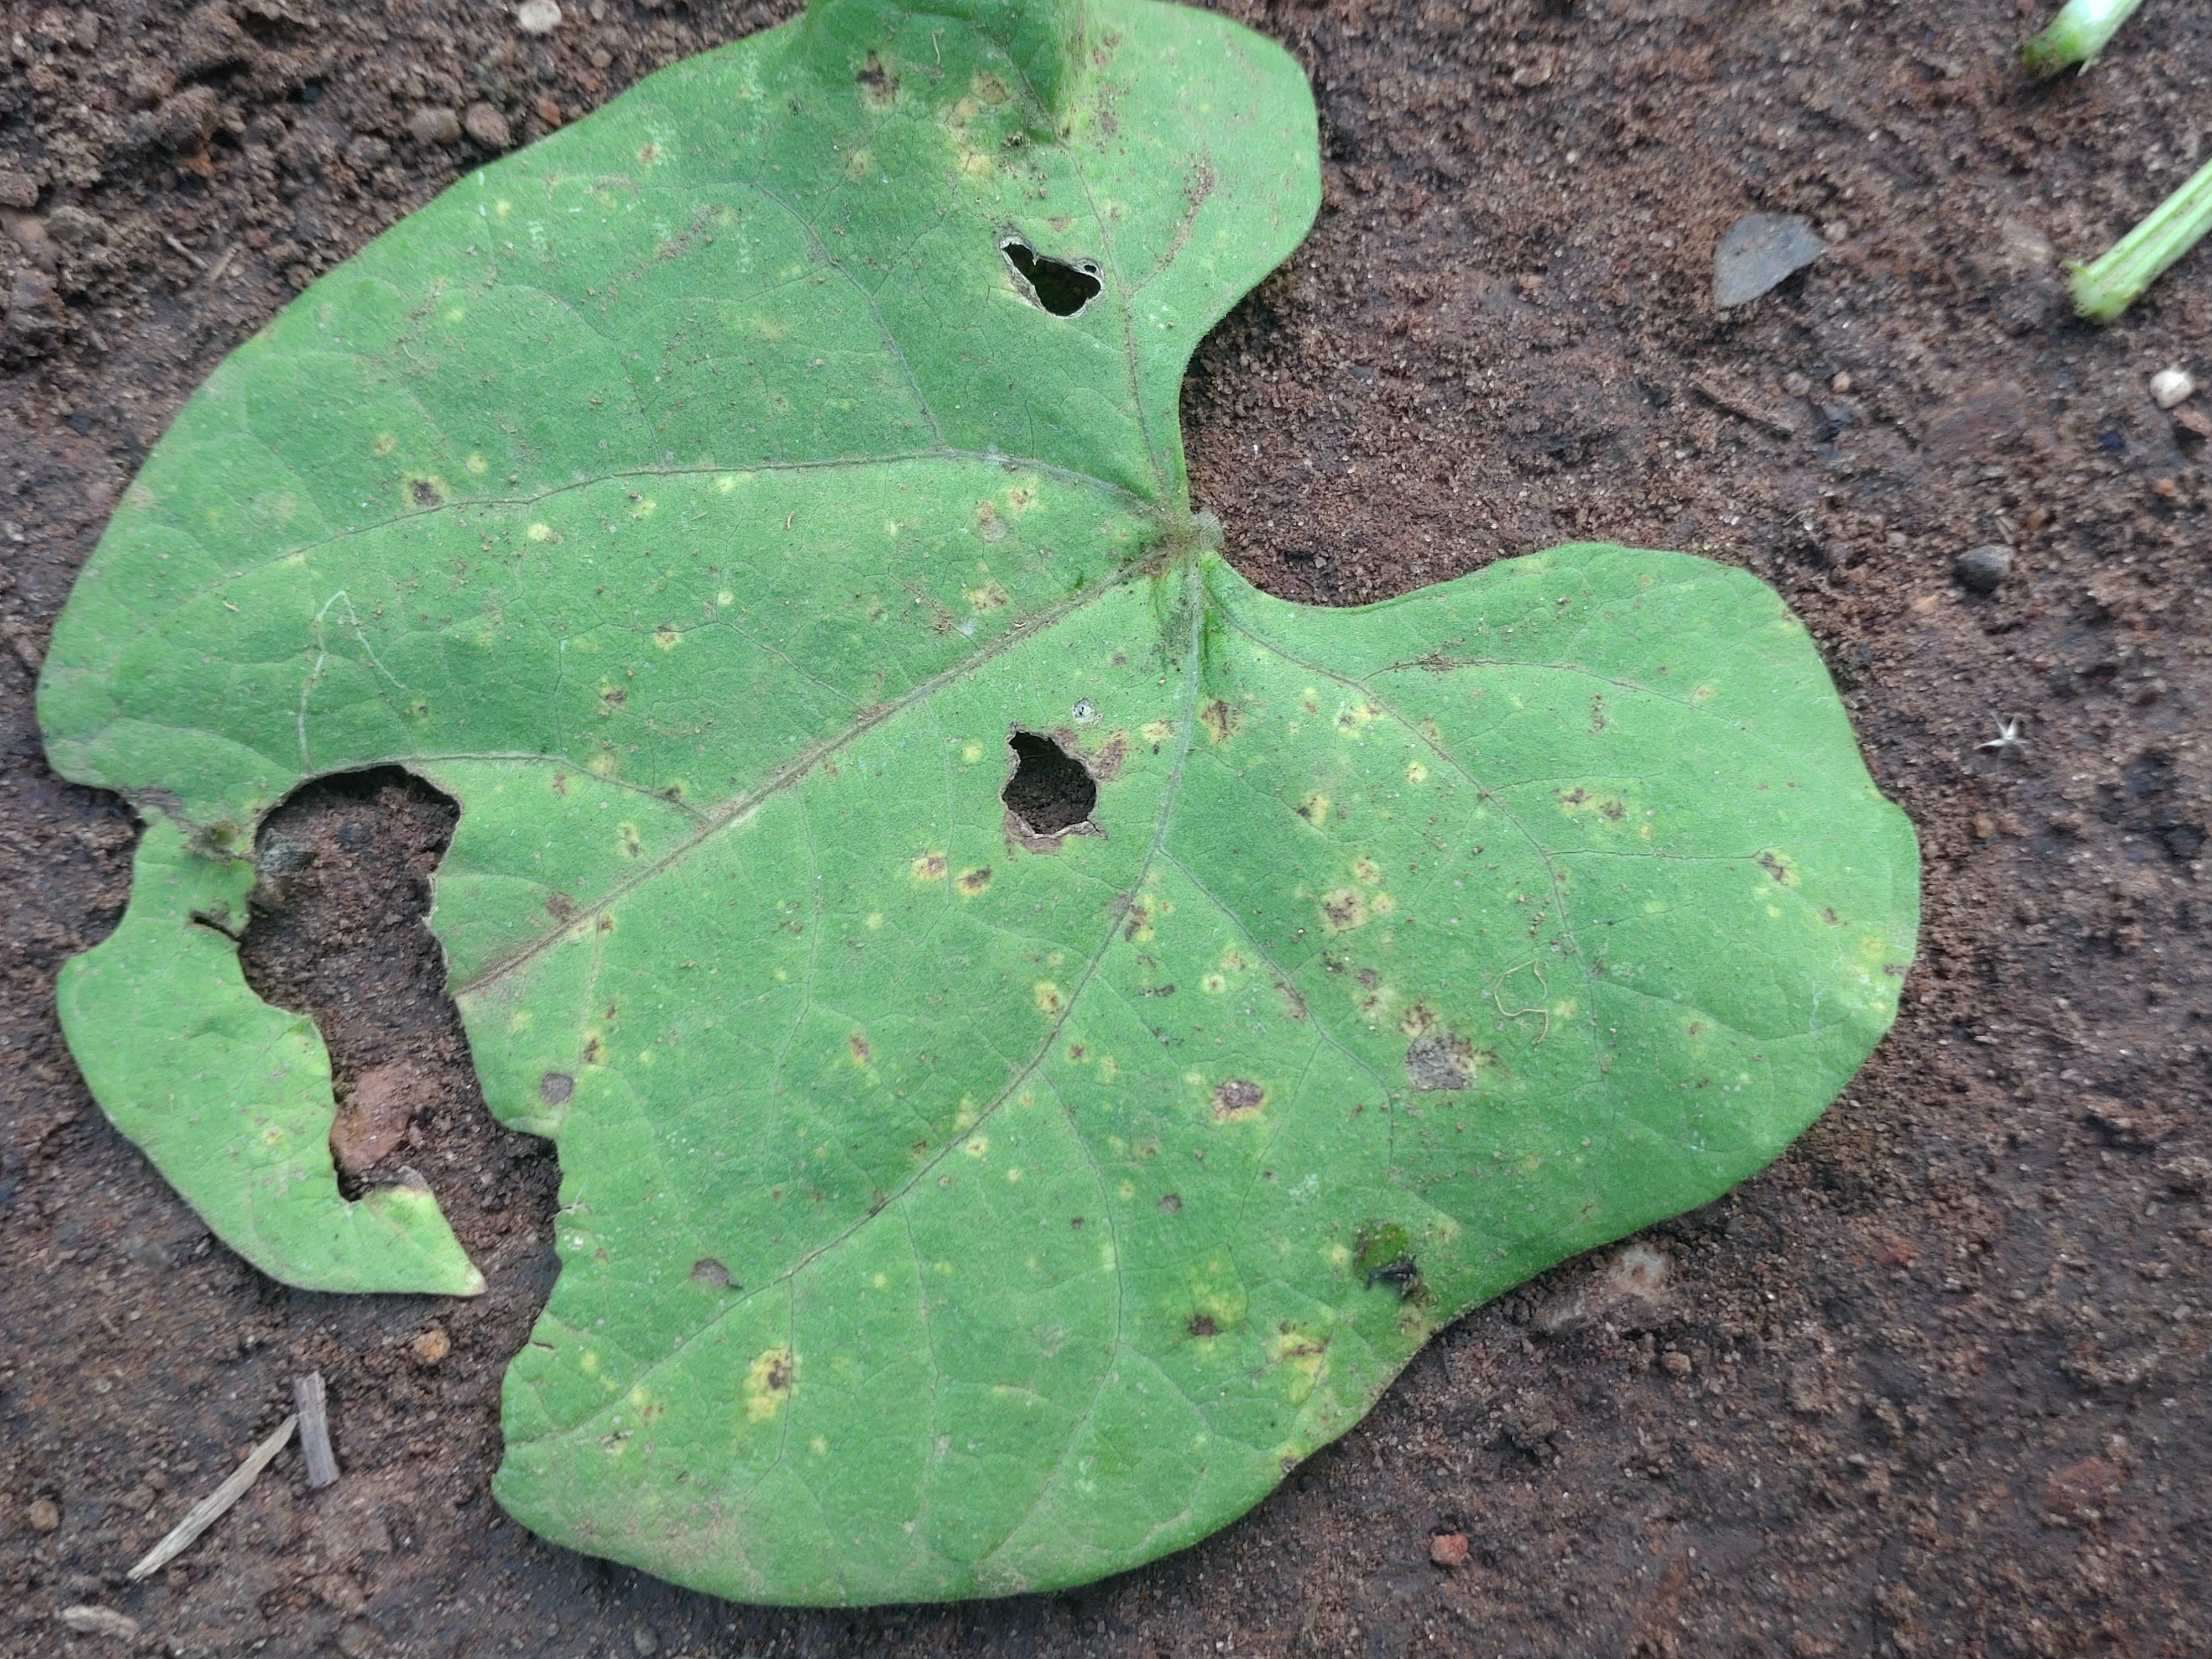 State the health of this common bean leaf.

anthracnose
